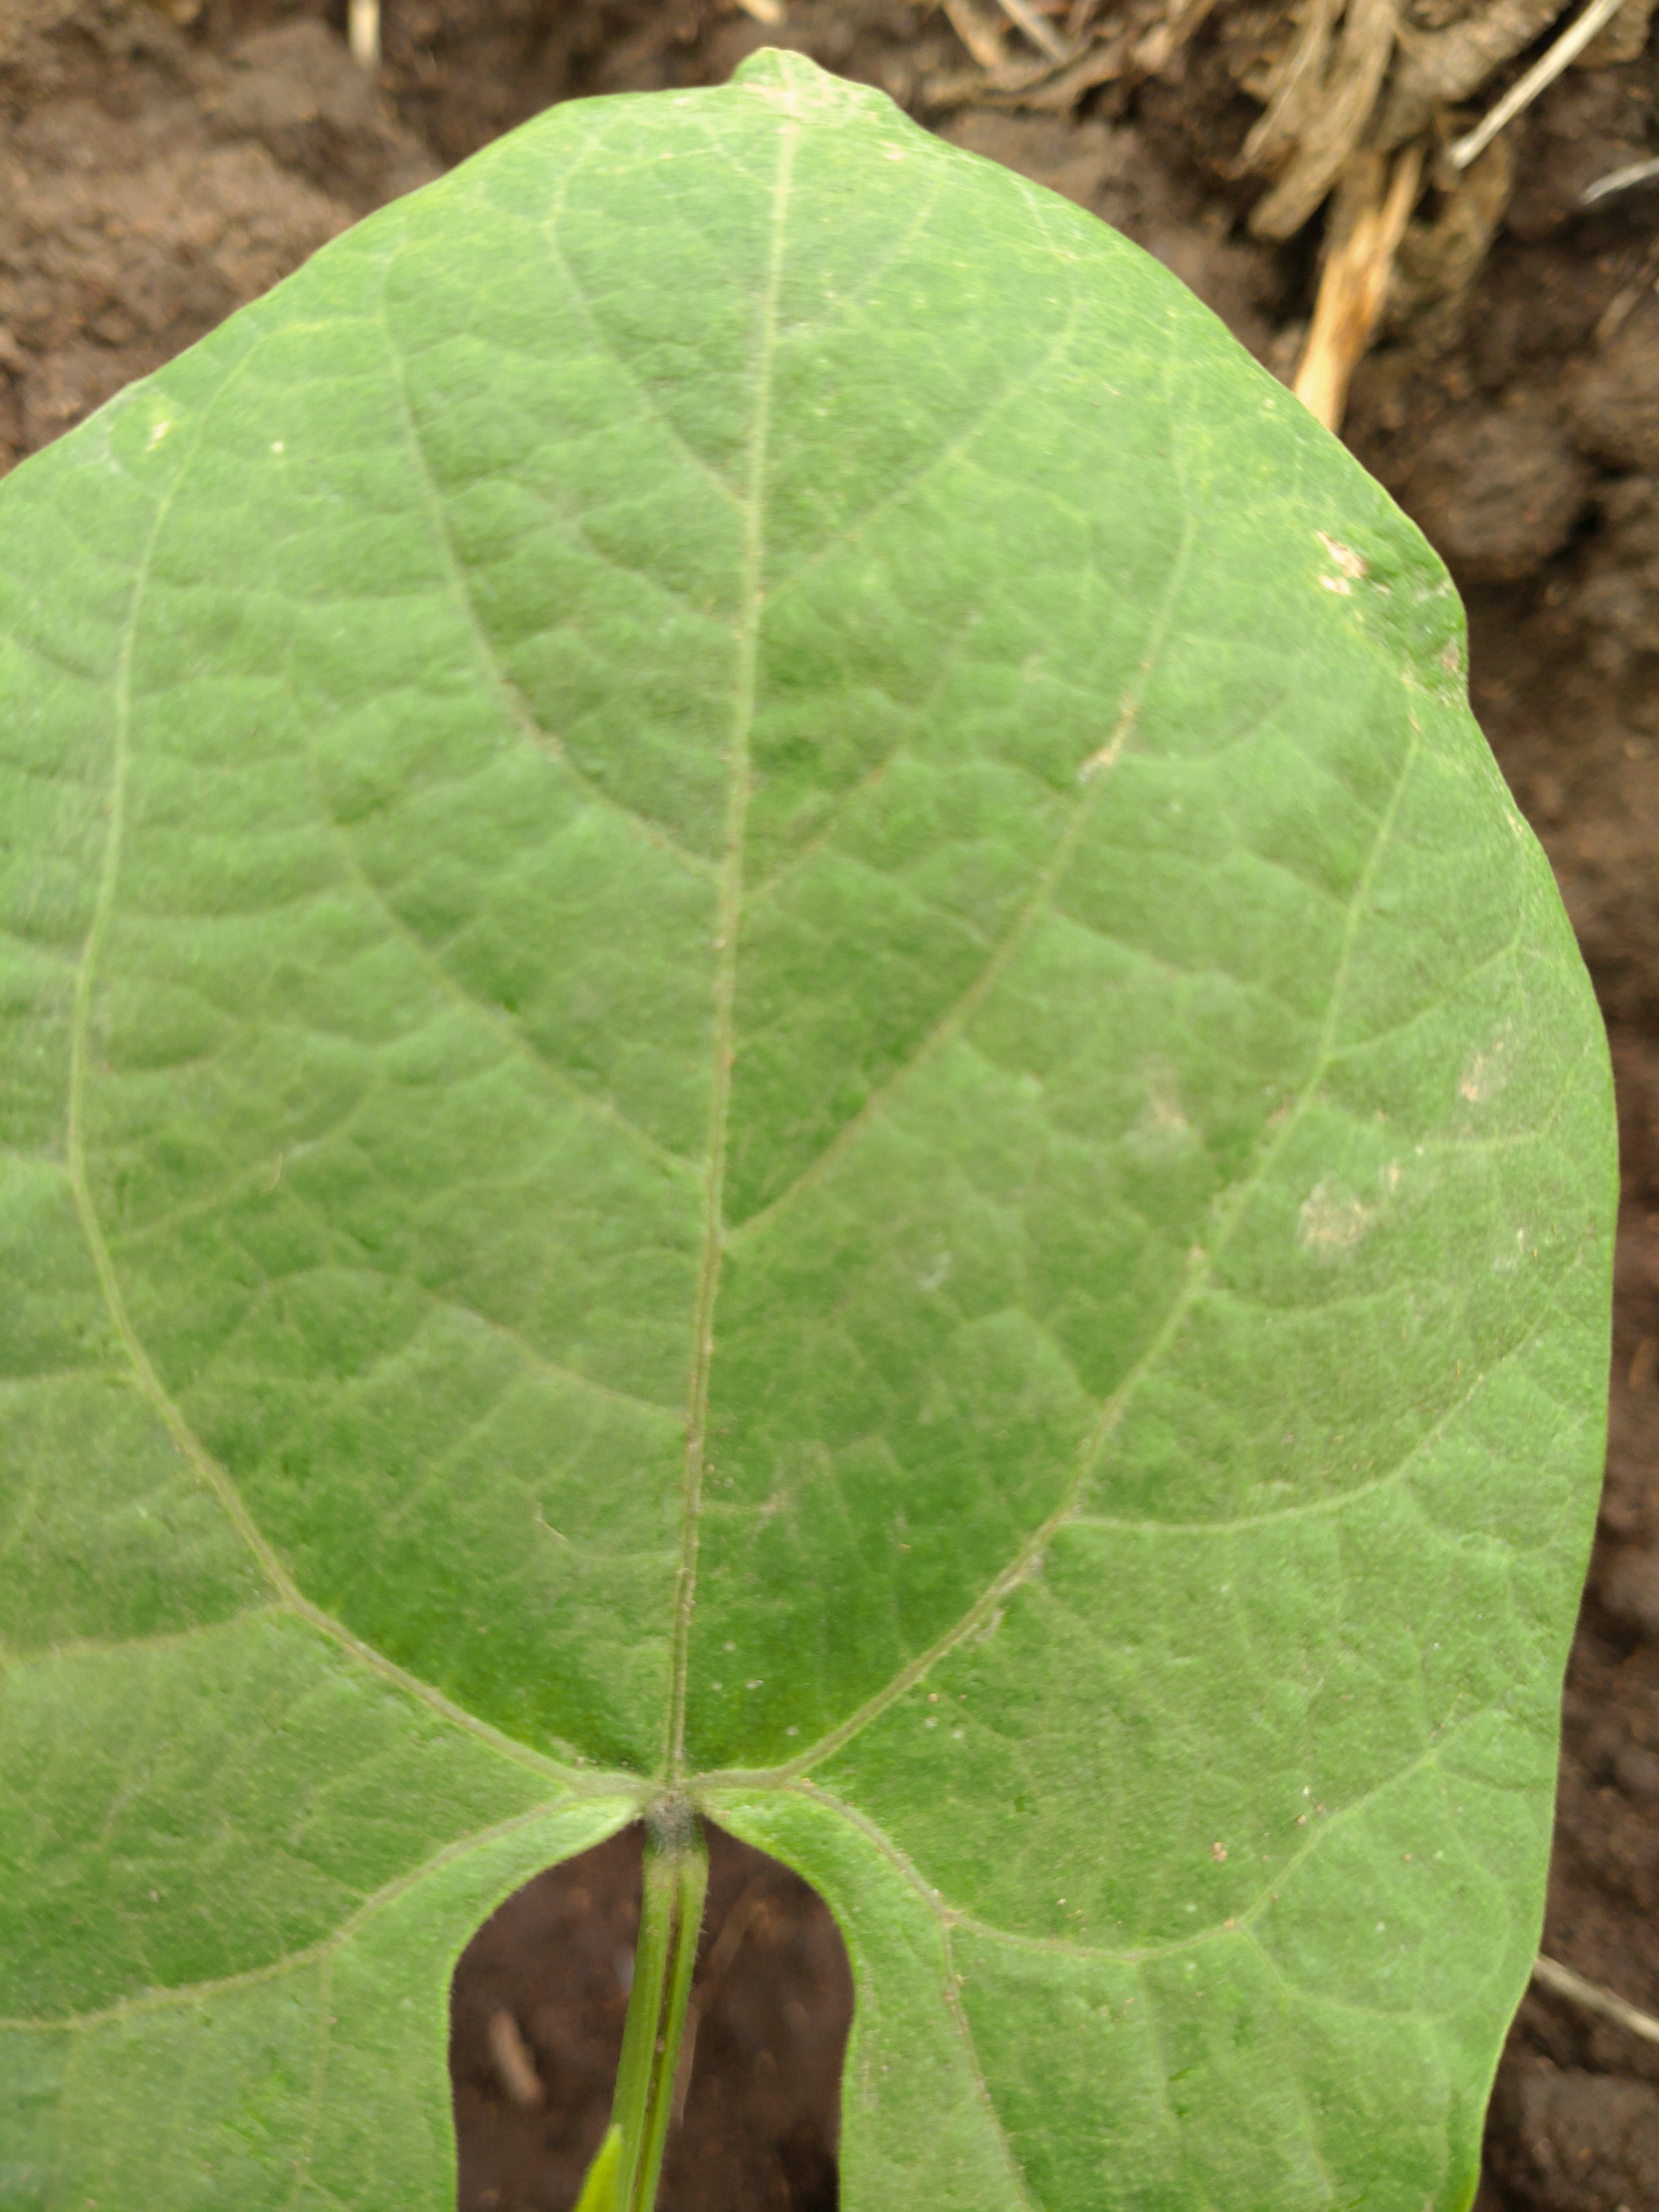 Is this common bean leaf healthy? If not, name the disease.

healthy
